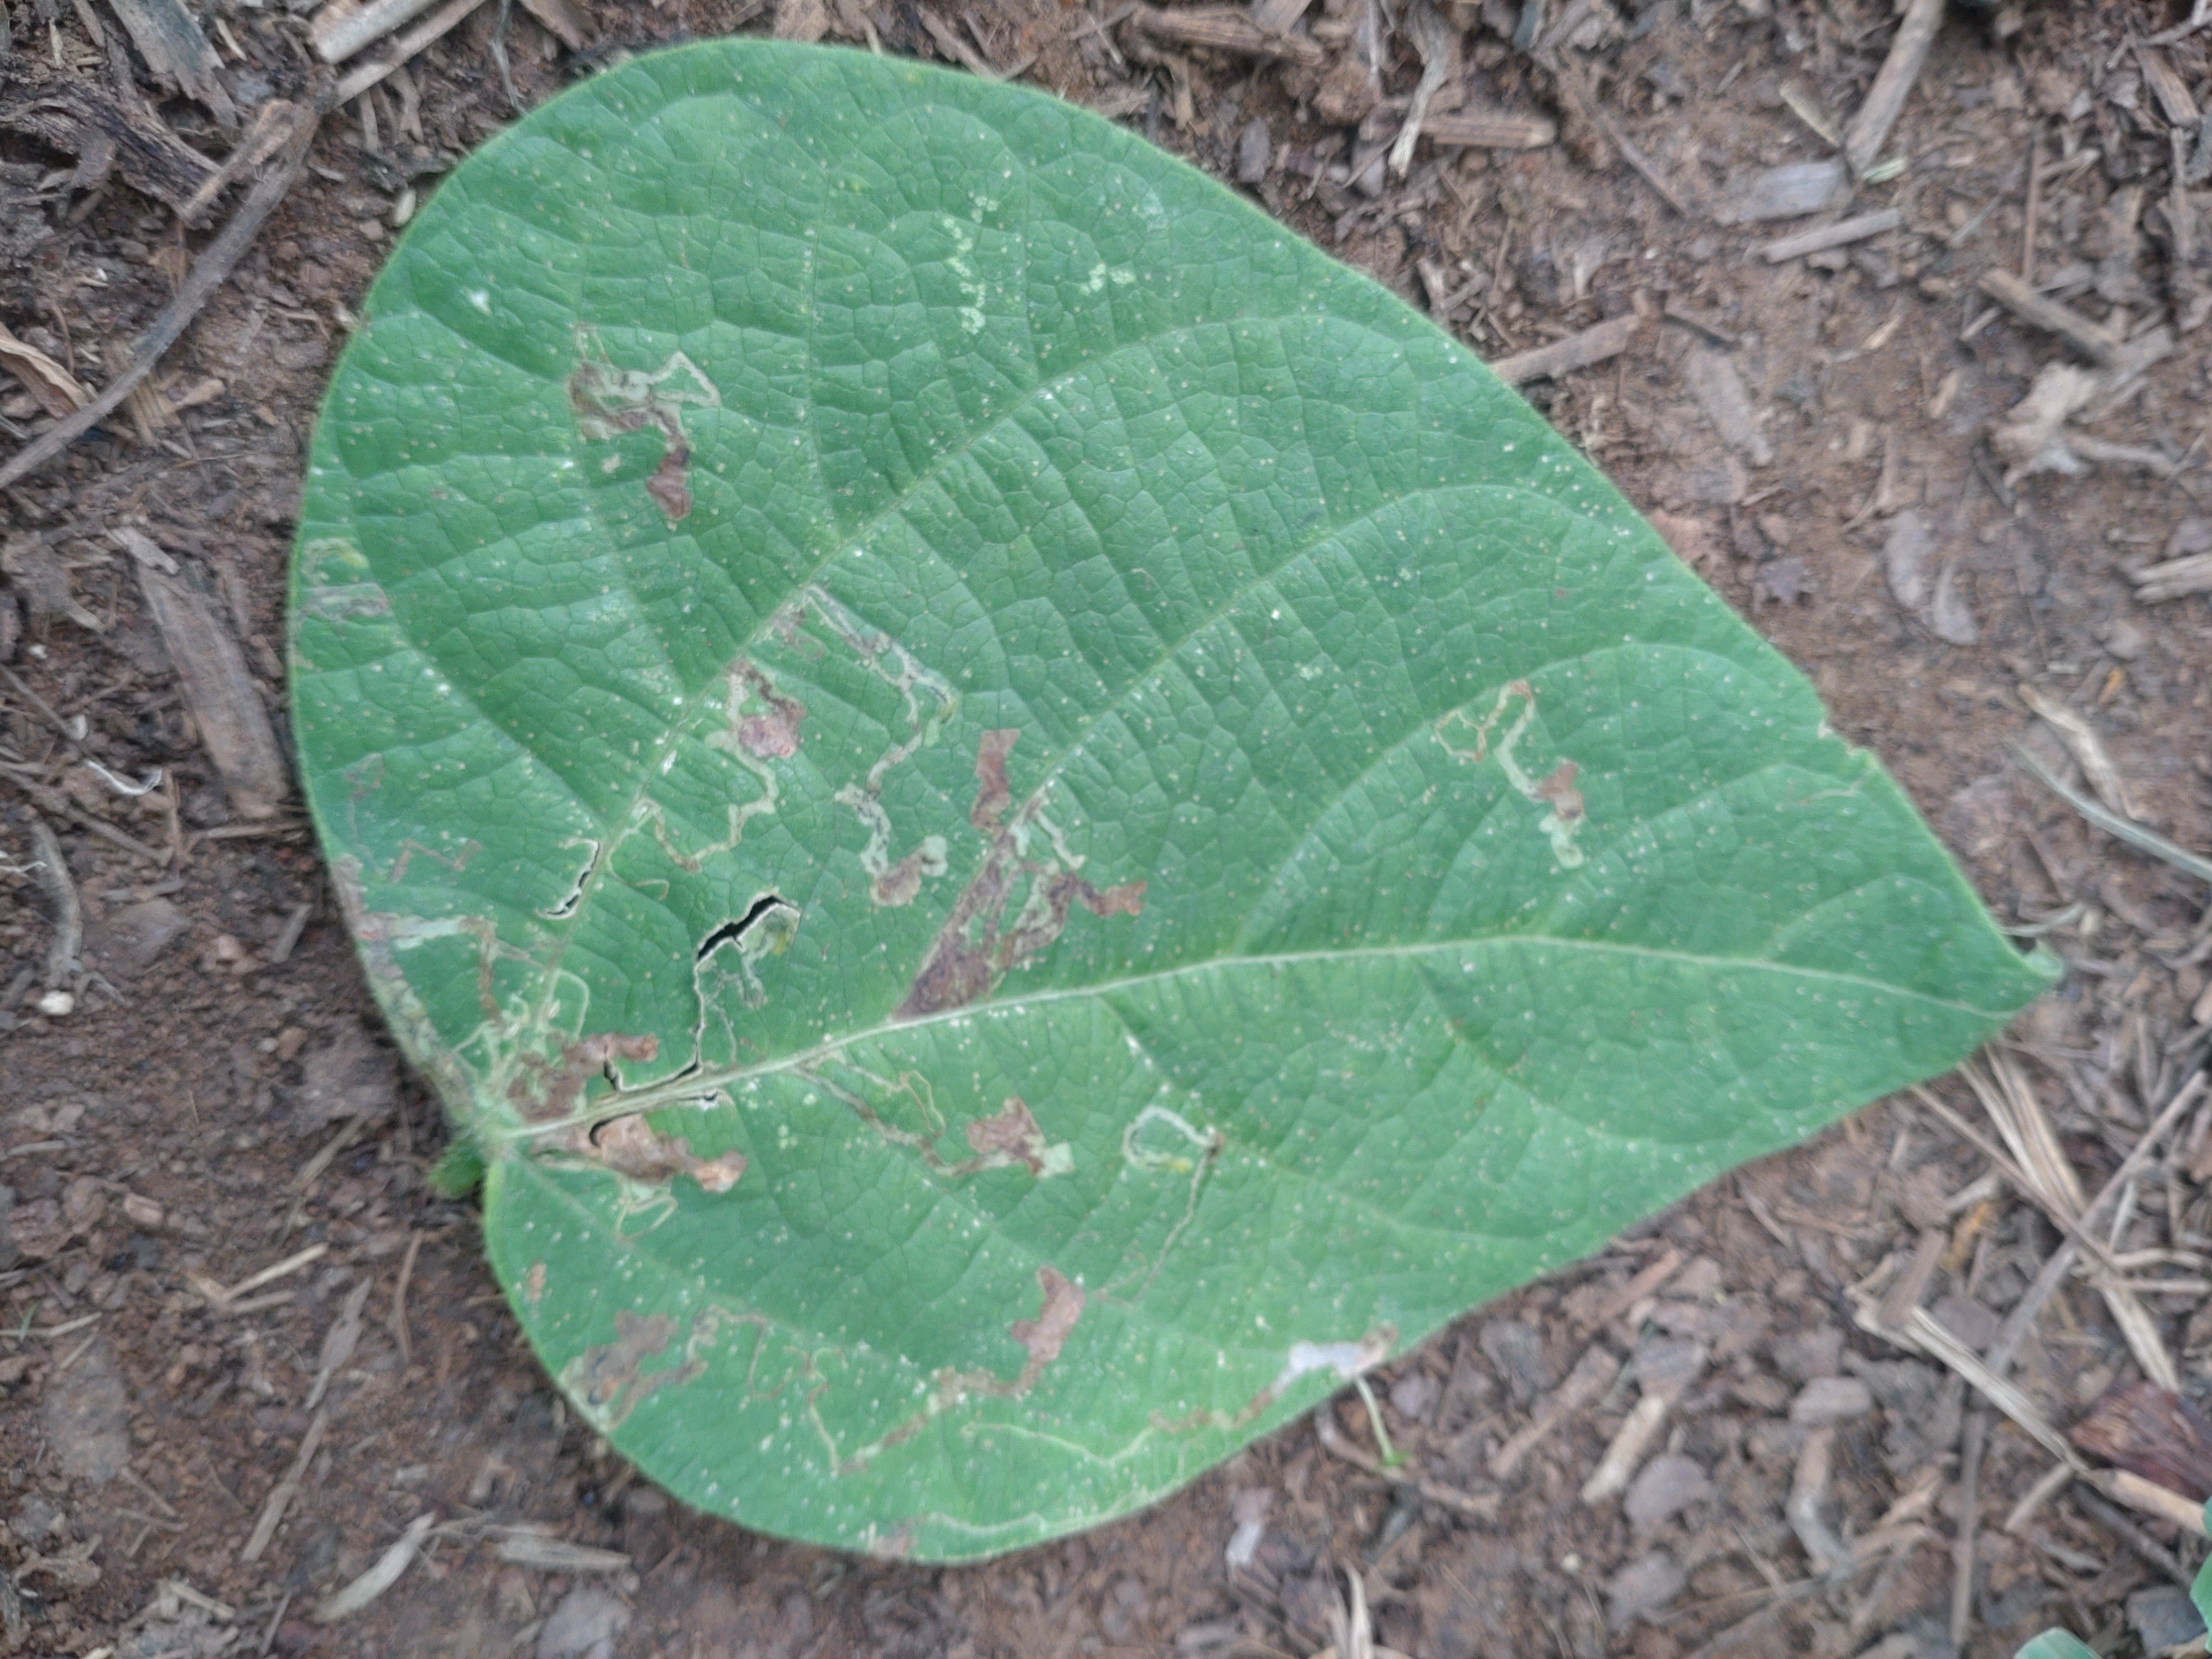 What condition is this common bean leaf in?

anthracnose
